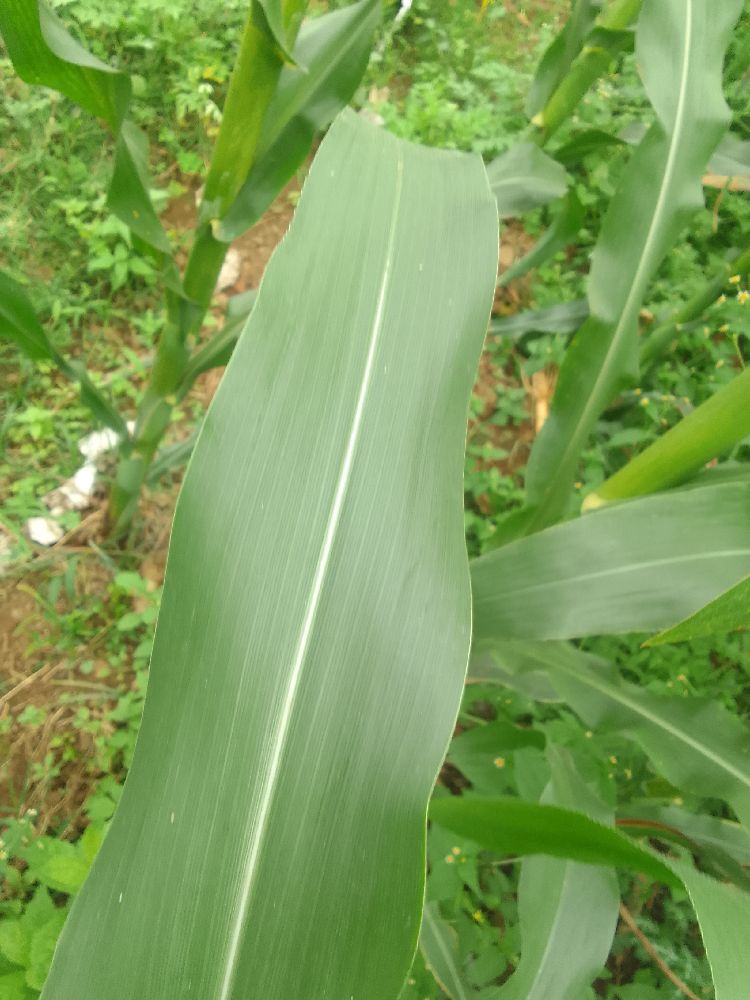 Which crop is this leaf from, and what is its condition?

maize, healthy
